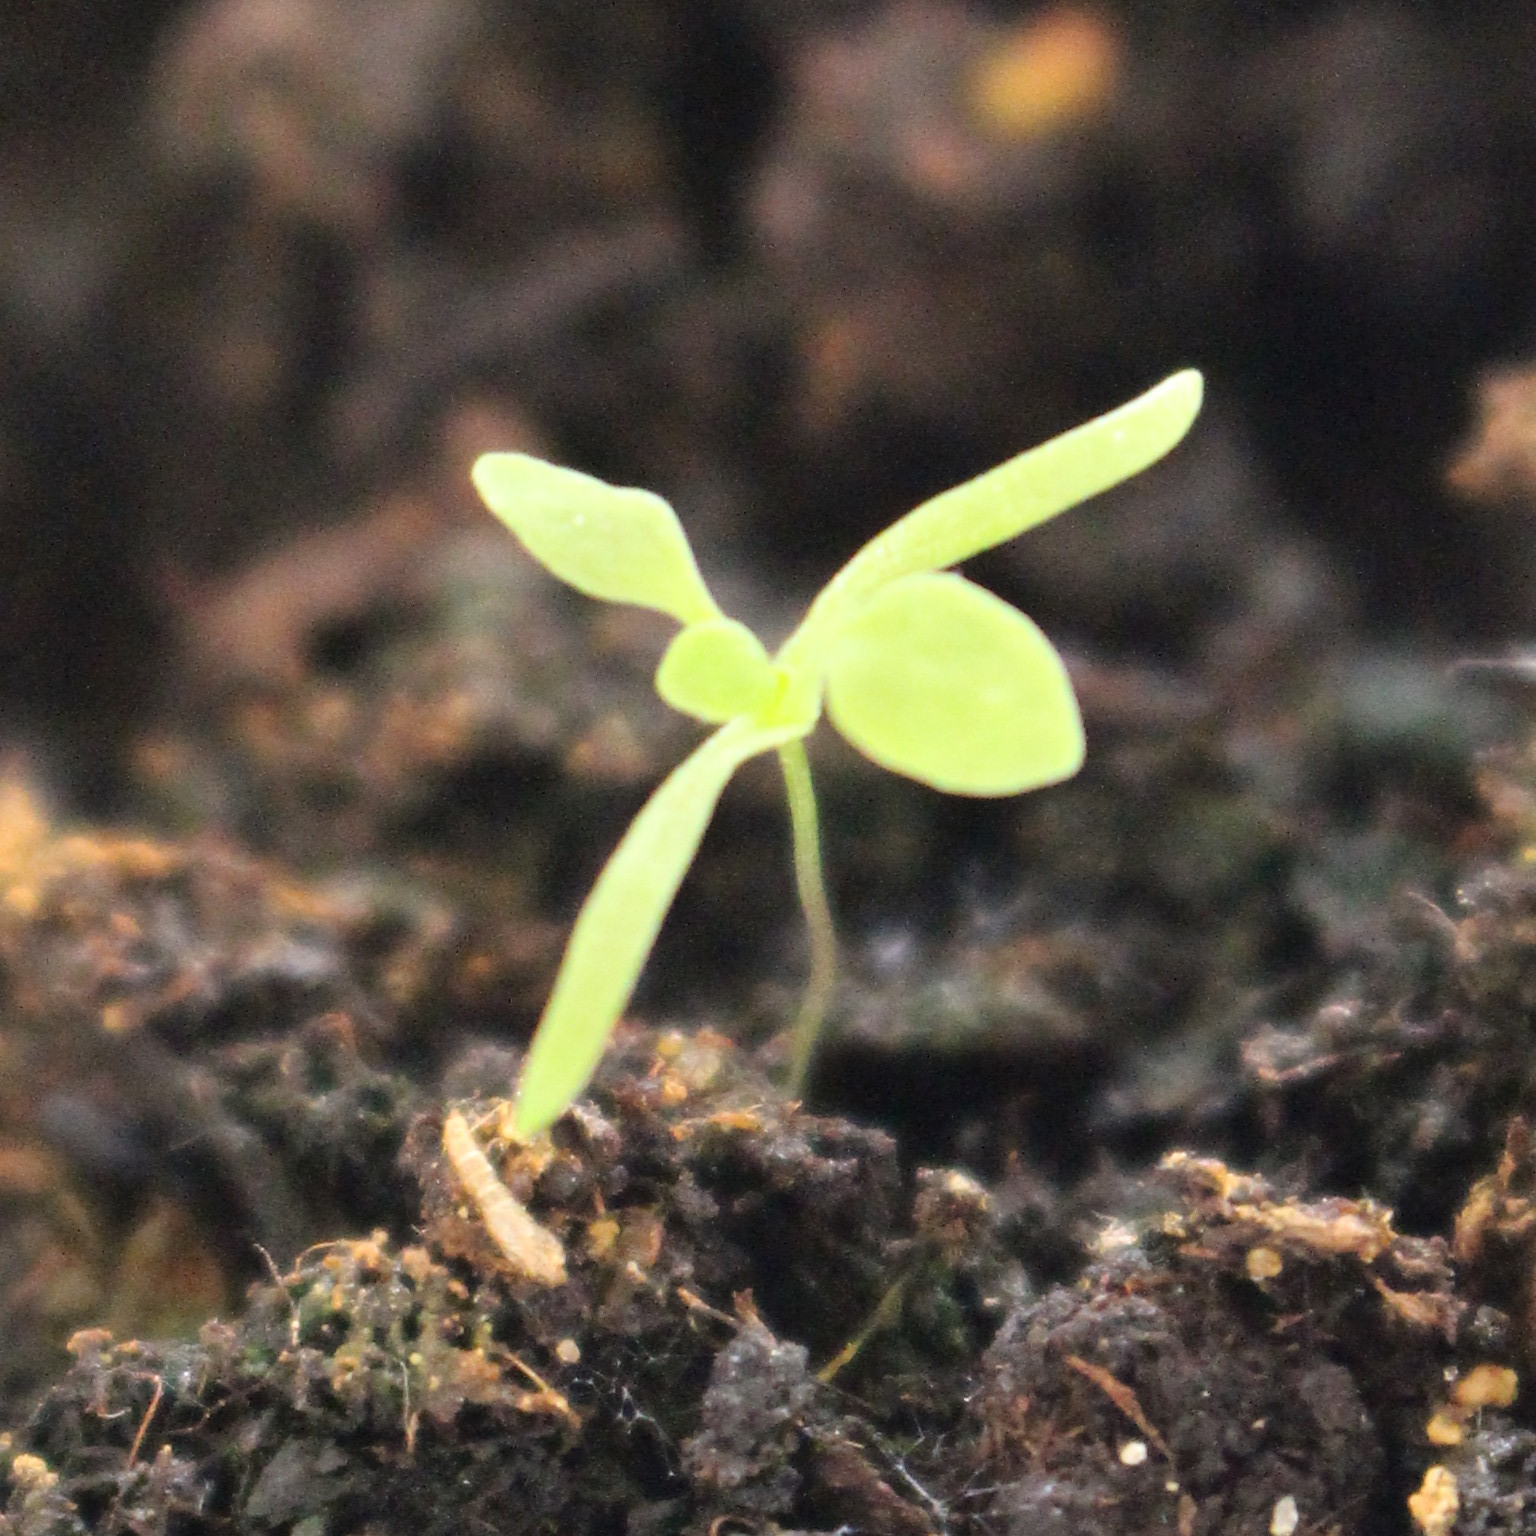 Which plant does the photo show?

Papaver rhoeas
